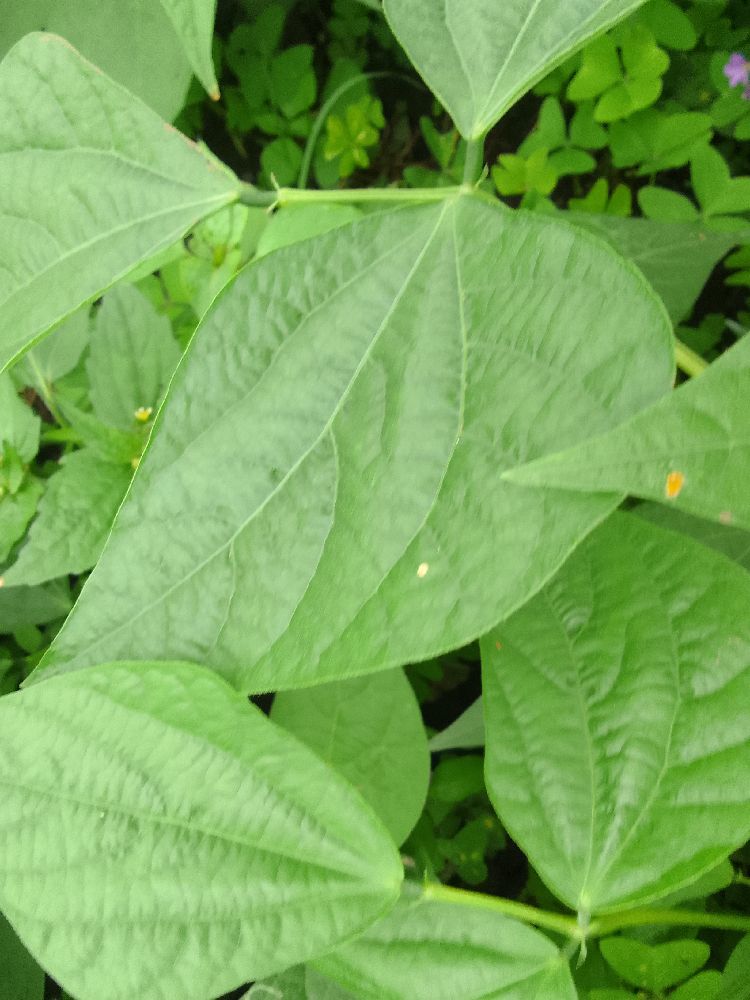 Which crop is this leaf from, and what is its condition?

common bean, healthy
